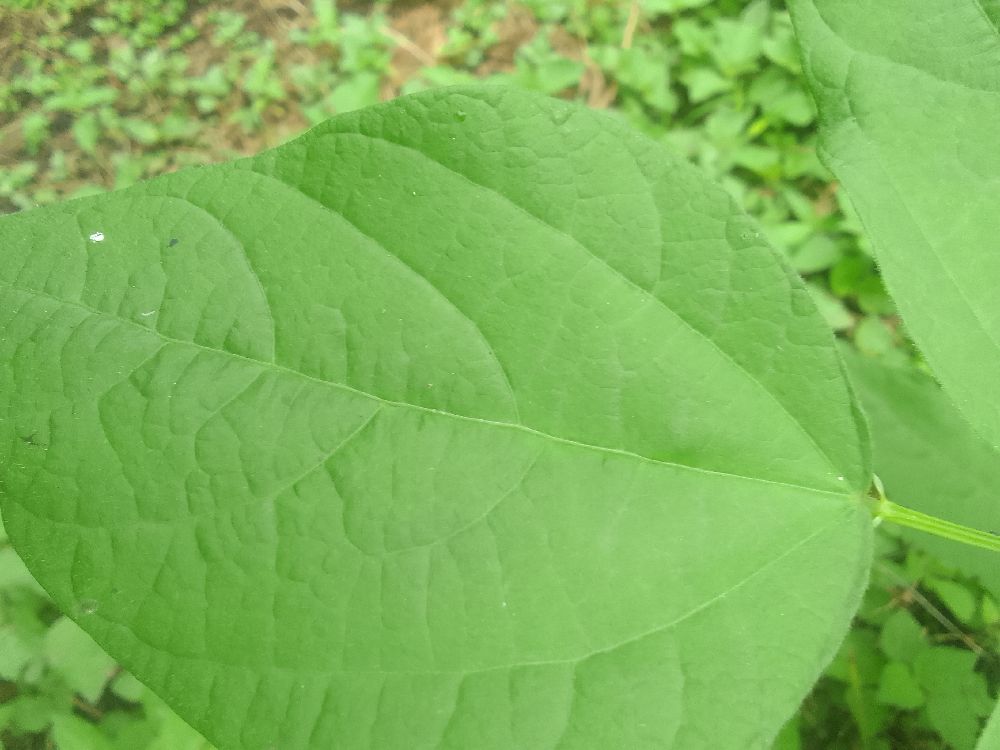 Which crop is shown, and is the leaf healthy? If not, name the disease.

common bean, healthy
